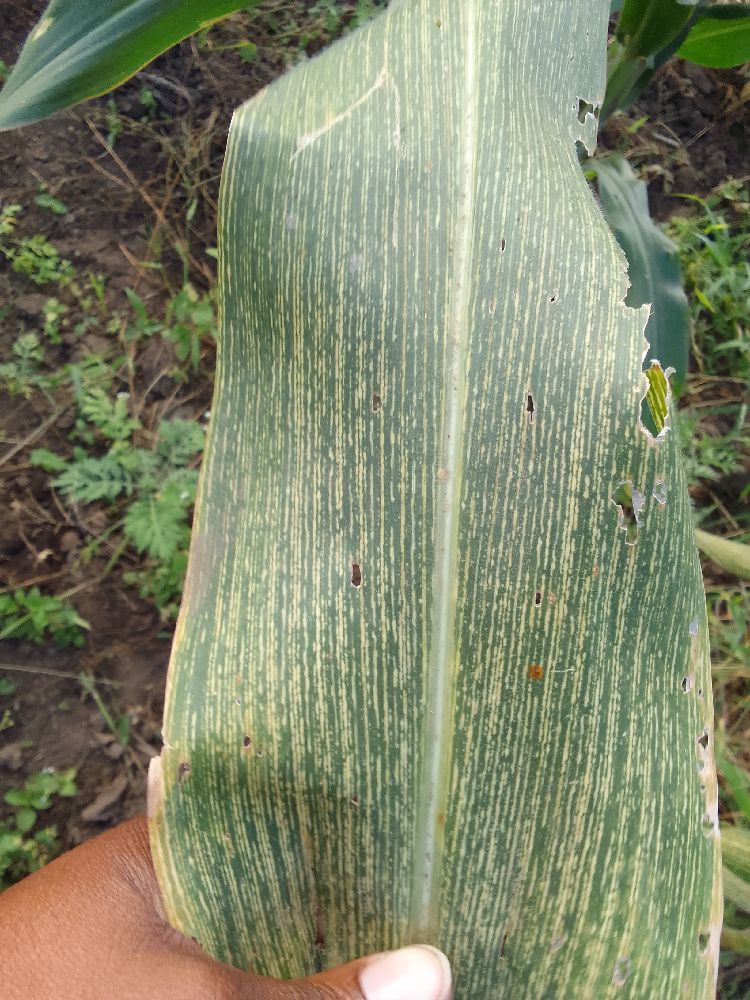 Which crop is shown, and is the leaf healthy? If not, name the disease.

maize, maize streak virus
